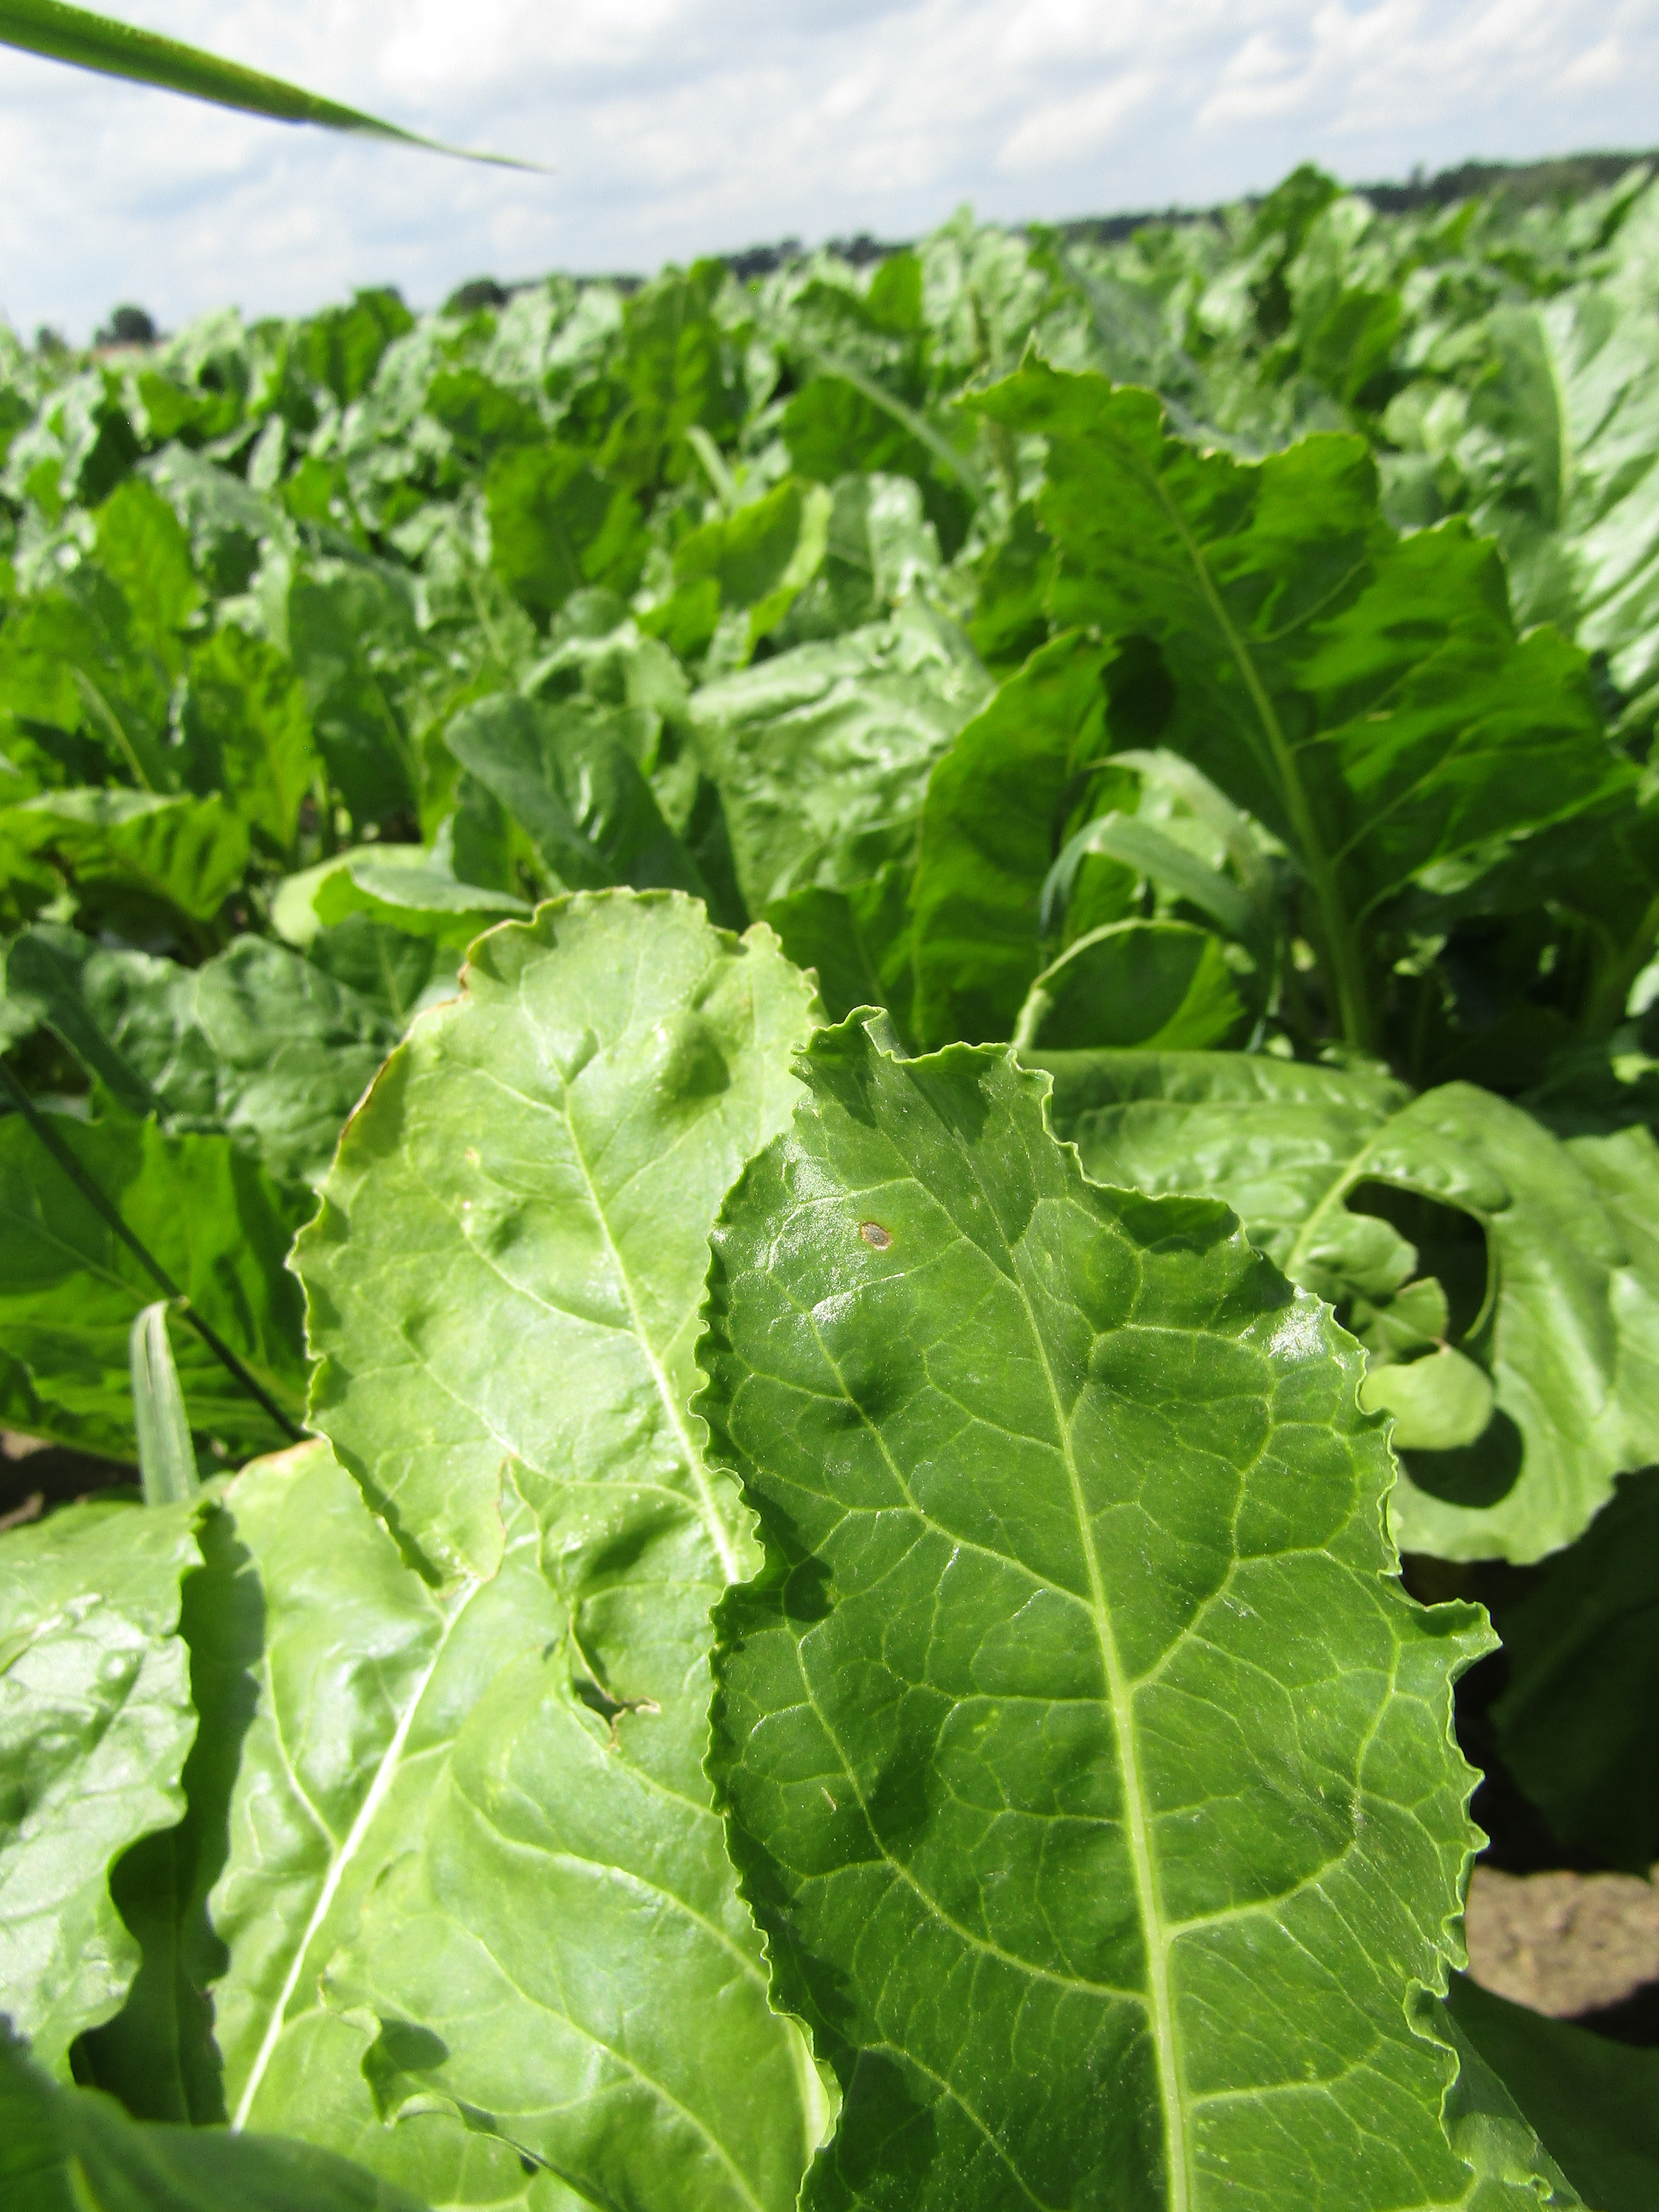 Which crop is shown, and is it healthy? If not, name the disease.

beet, cercospora
